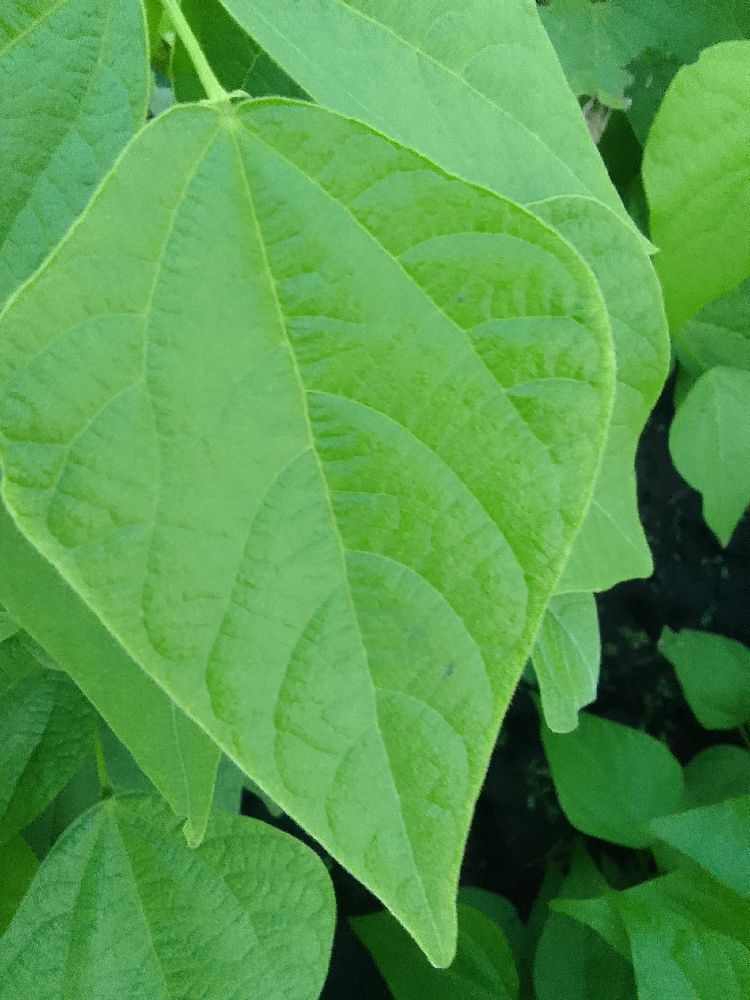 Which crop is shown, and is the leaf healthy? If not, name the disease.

common bean, healthy
